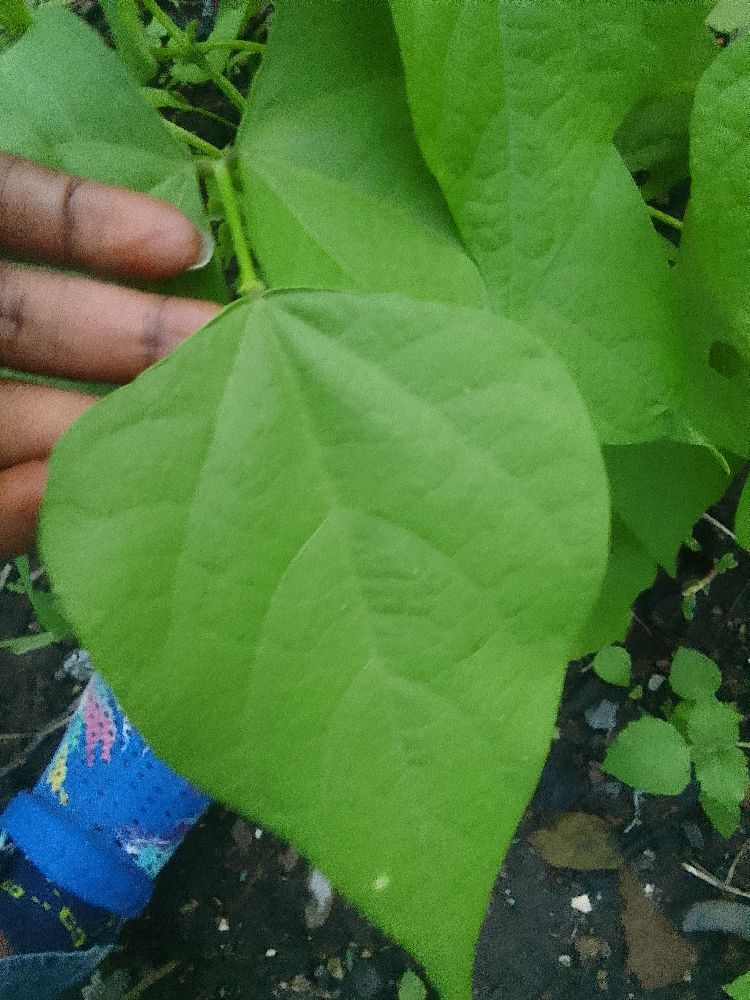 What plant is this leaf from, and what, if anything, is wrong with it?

common bean, healthy
